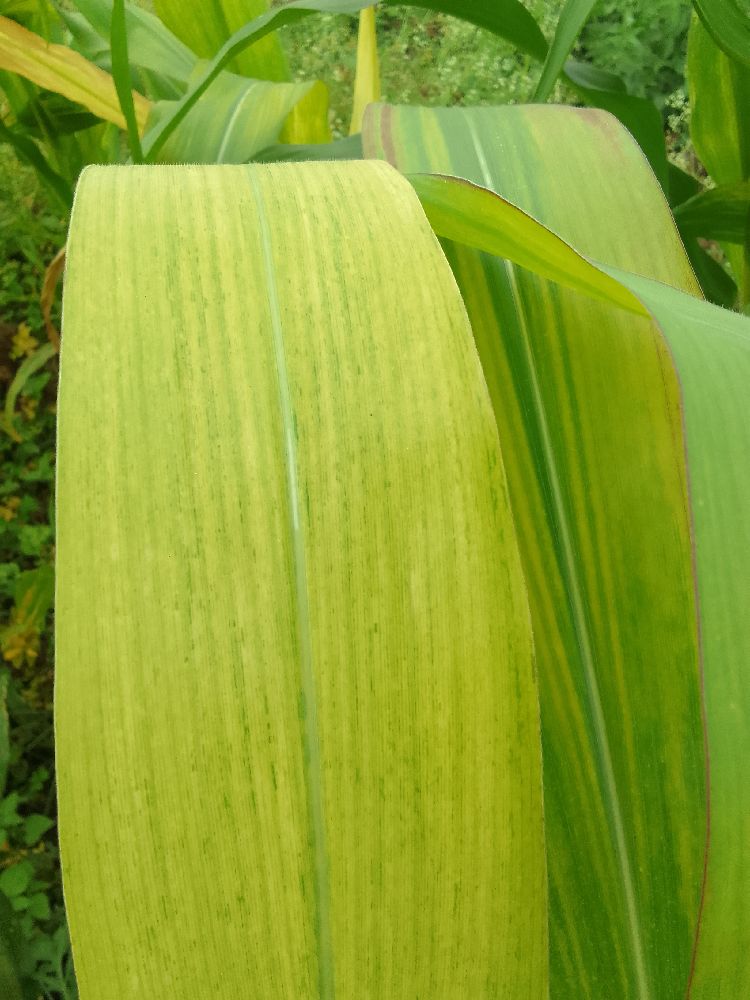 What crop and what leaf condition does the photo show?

maize, maize lethal necrosis
